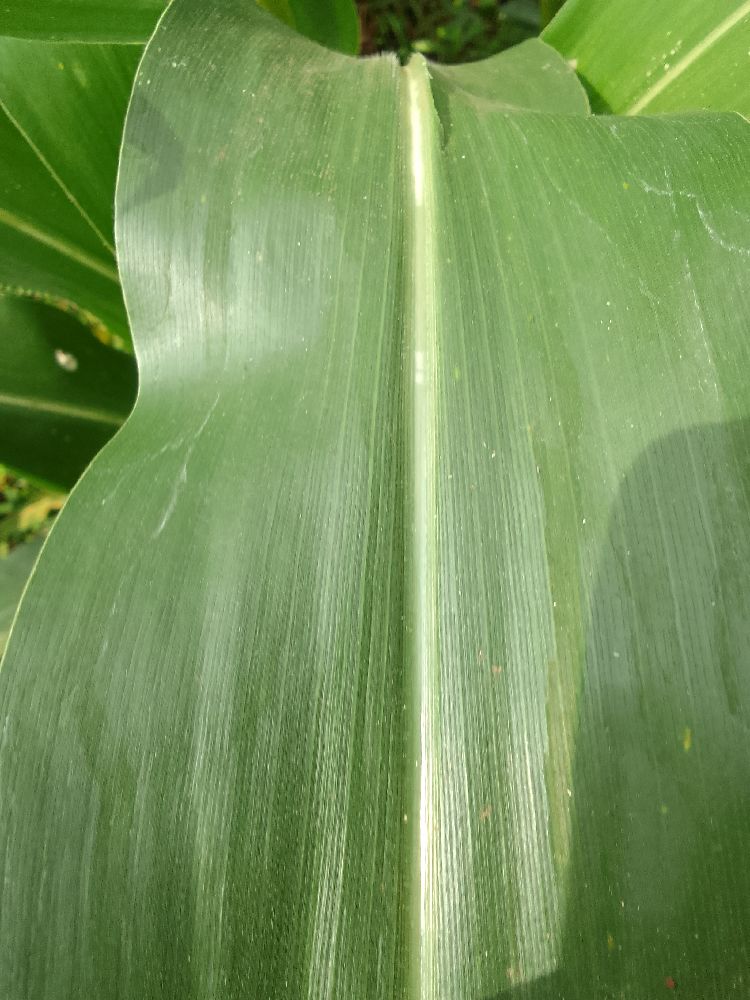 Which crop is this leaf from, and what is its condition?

maize, healthy
